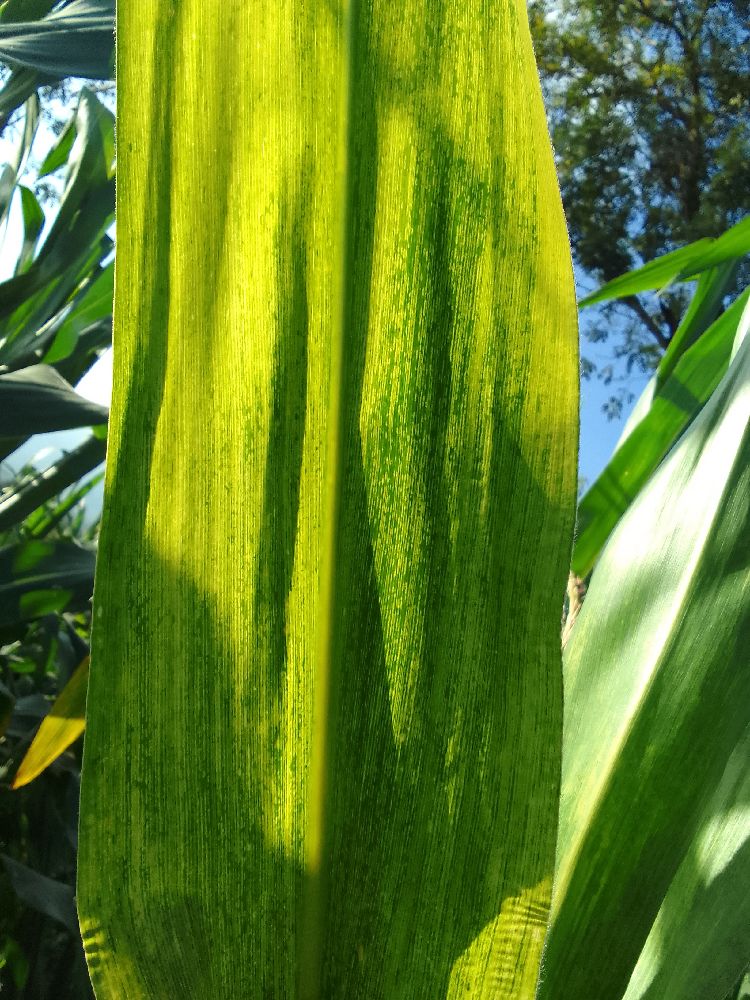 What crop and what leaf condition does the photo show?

maize, maize lethal necrosis
